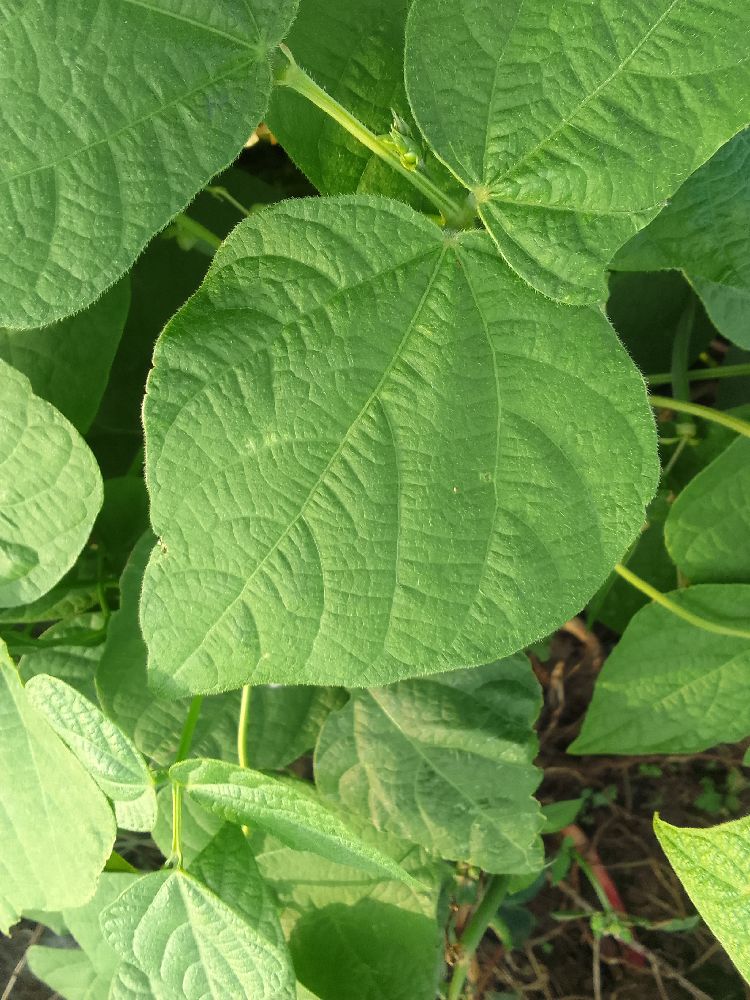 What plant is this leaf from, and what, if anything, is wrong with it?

common bean, healthy
